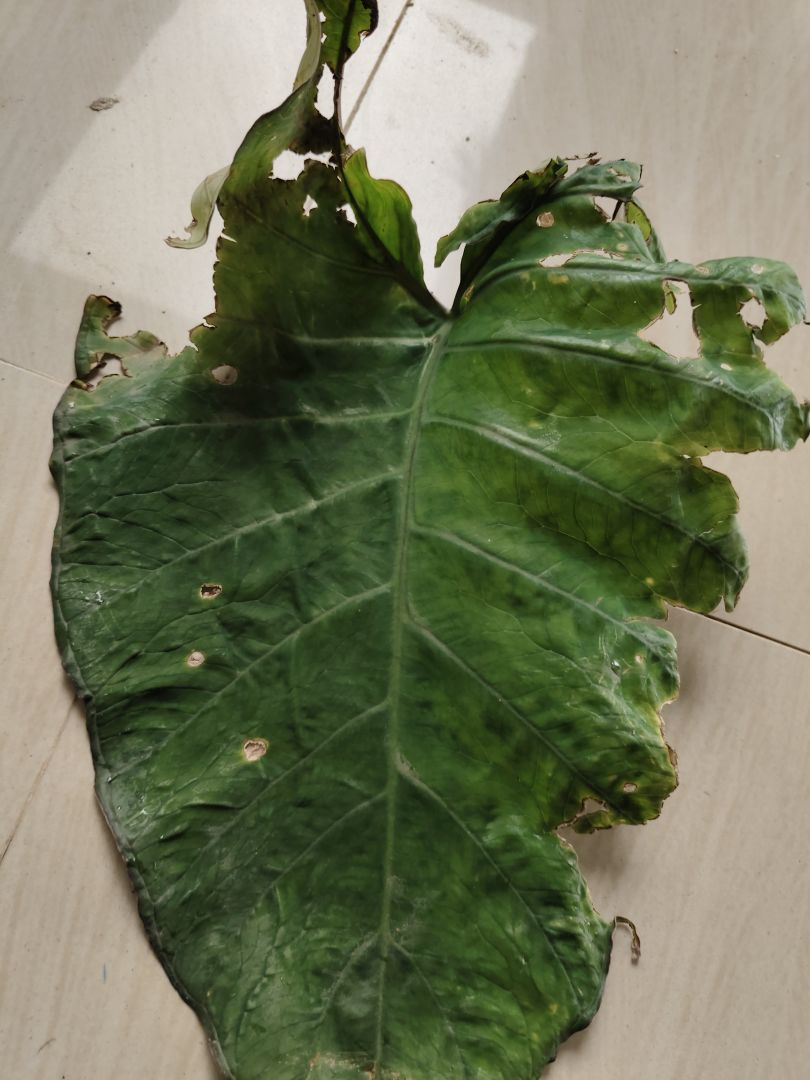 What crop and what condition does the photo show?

taro, leaf blight
